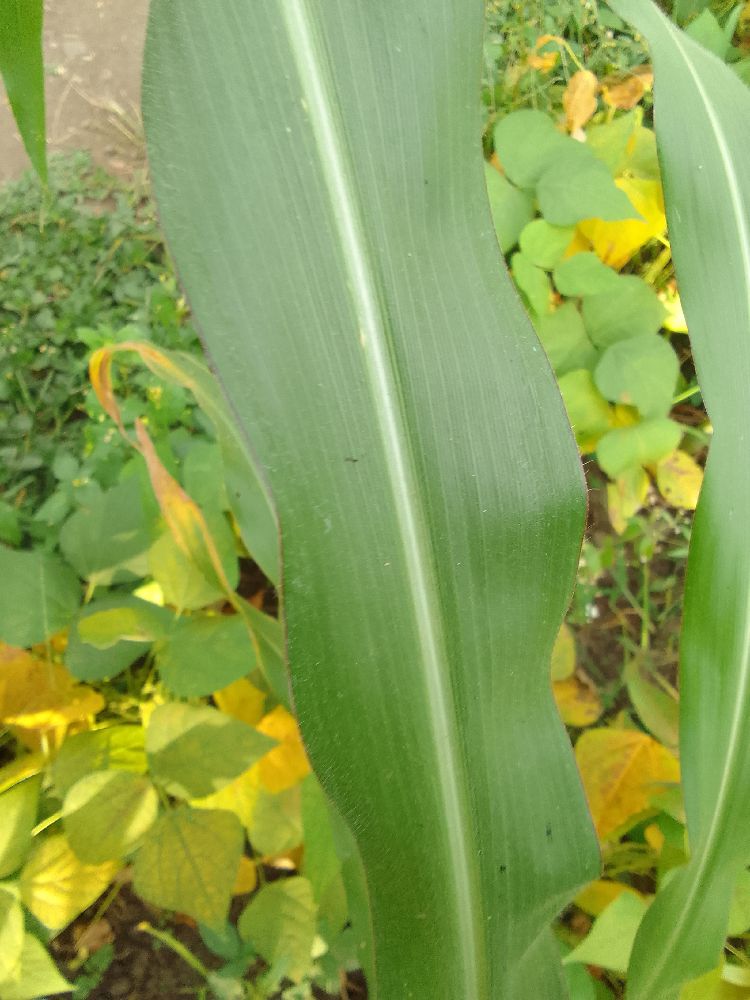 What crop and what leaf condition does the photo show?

maize, healthy
